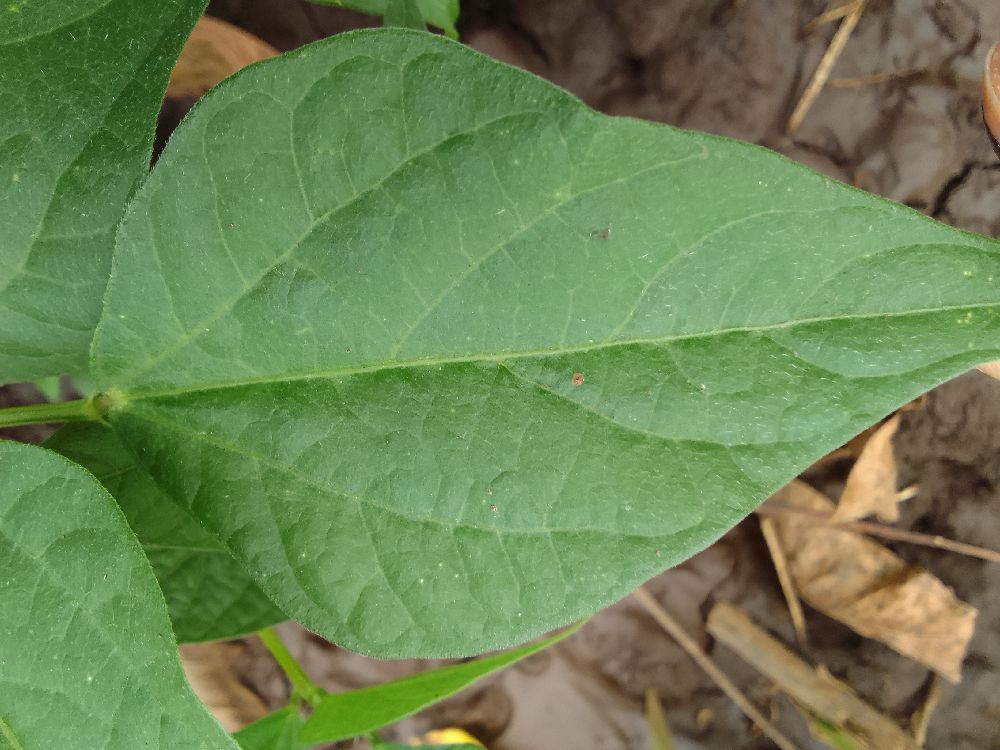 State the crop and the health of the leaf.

common bean, healthy
